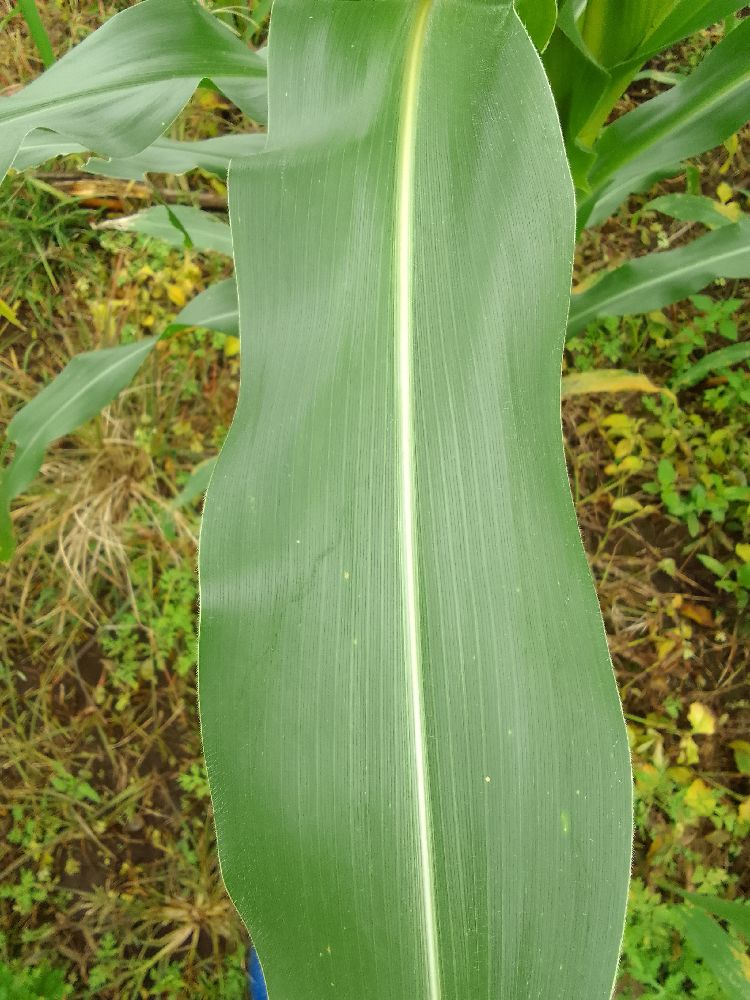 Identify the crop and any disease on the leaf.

maize, healthy
